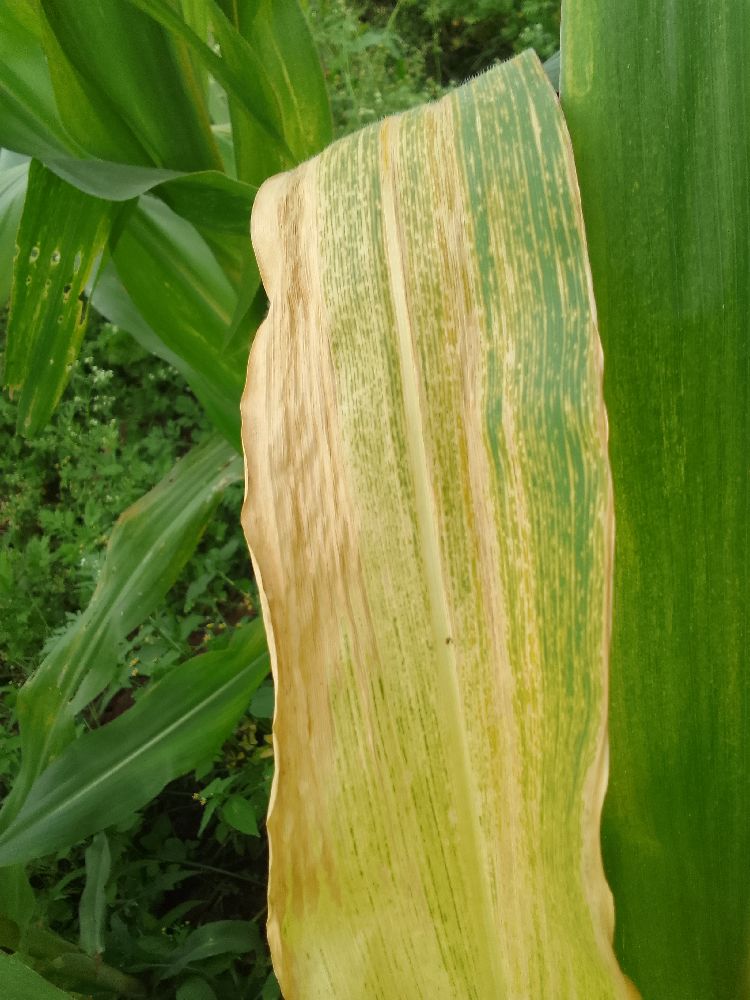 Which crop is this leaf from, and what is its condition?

maize, maize lethal necrosis
